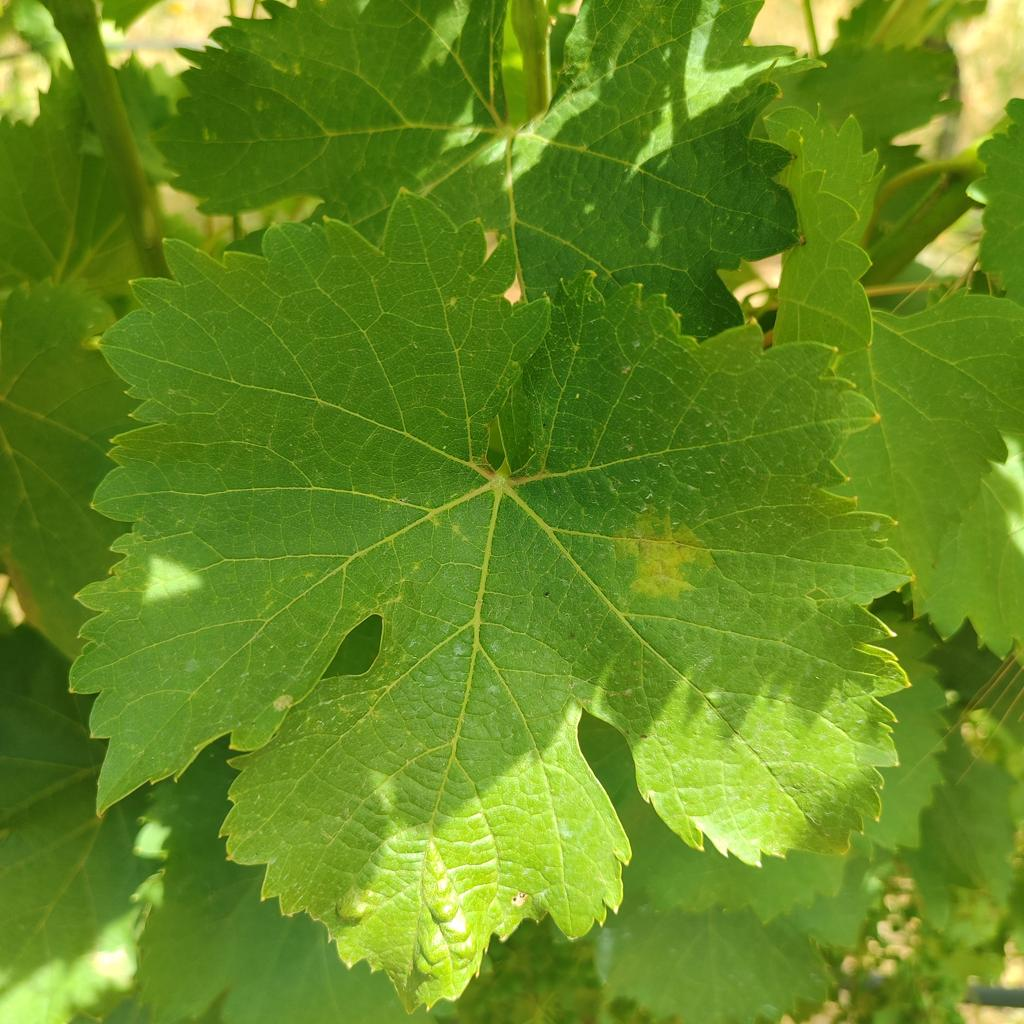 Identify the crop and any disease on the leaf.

grapevine, downy mildew
